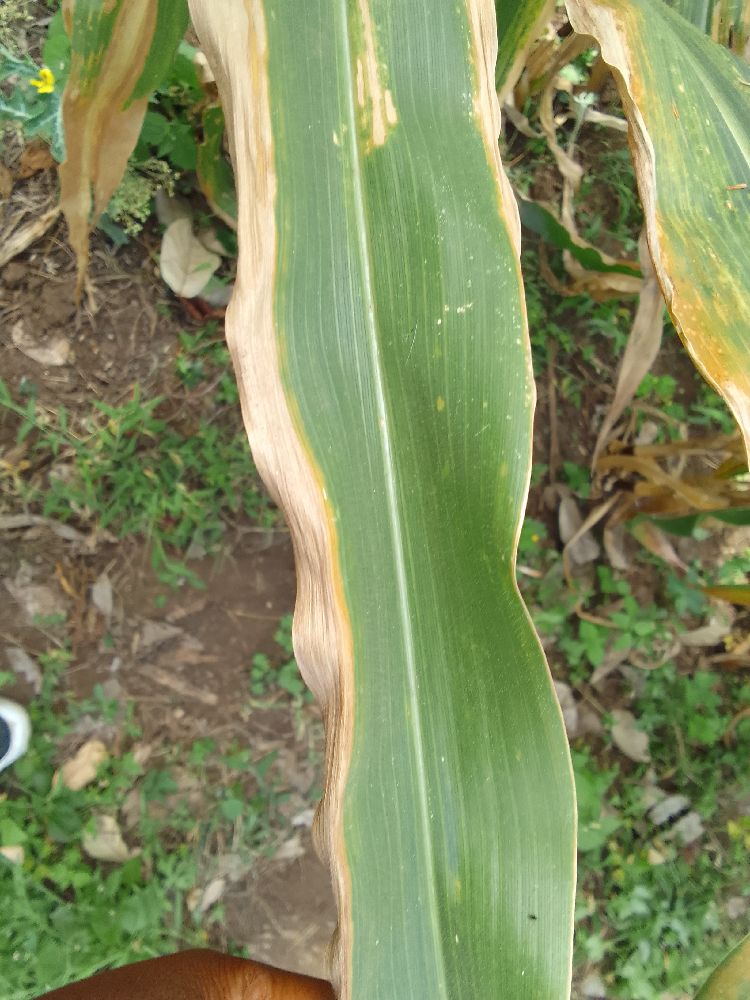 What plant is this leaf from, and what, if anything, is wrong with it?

maize, maize lethal necrosis
